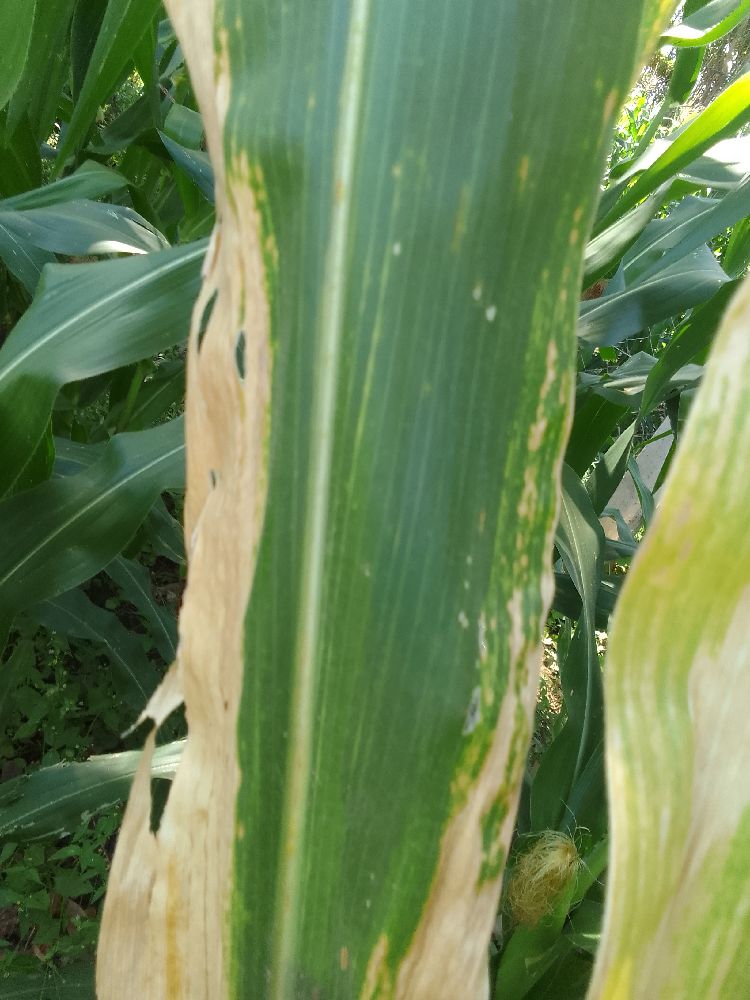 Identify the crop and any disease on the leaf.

maize, maize lethal necrosis
